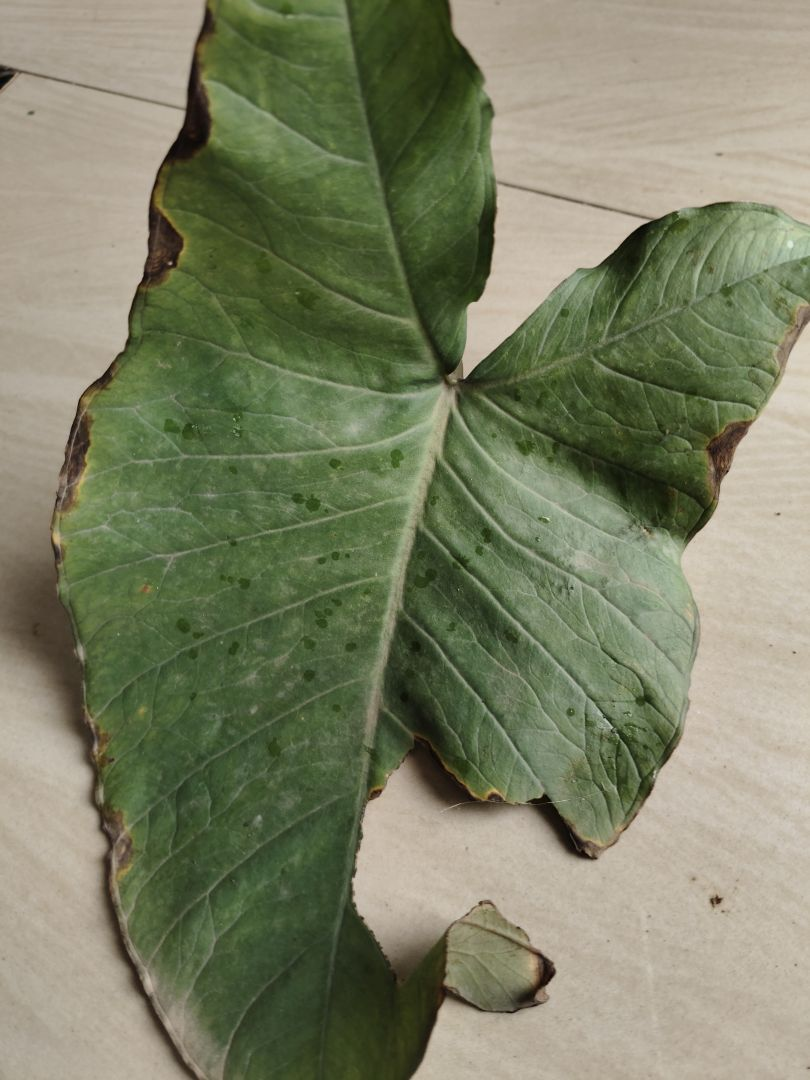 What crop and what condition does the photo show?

taro, leaf blight
